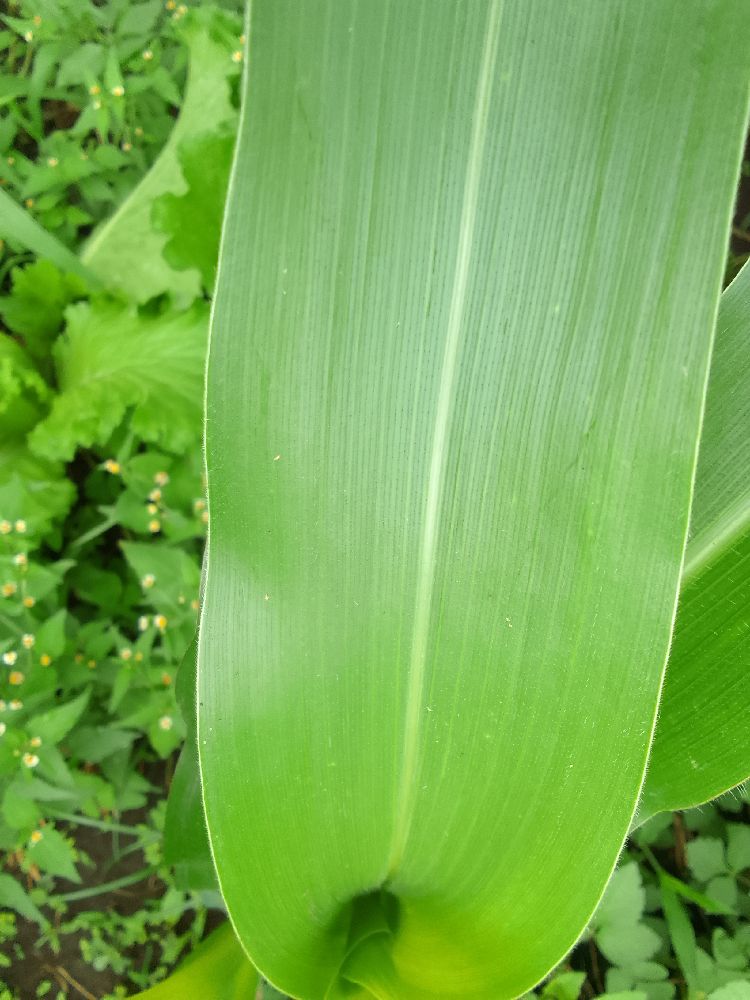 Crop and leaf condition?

maize, healthy
